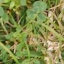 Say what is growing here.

unstructured weed
